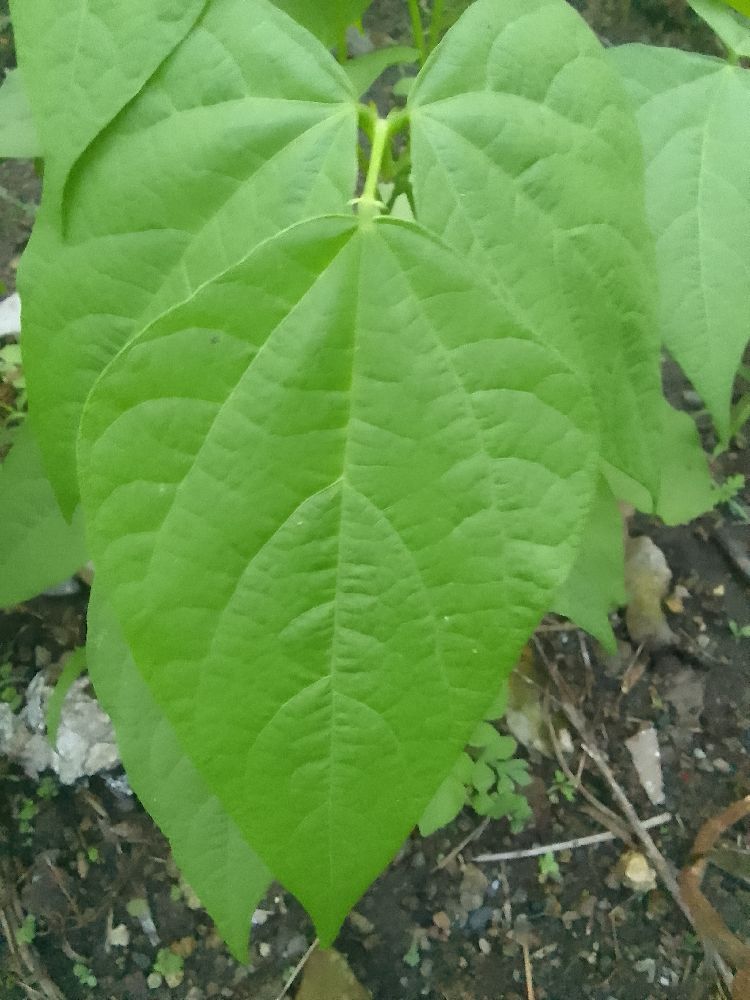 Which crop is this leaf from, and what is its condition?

common bean, healthy
